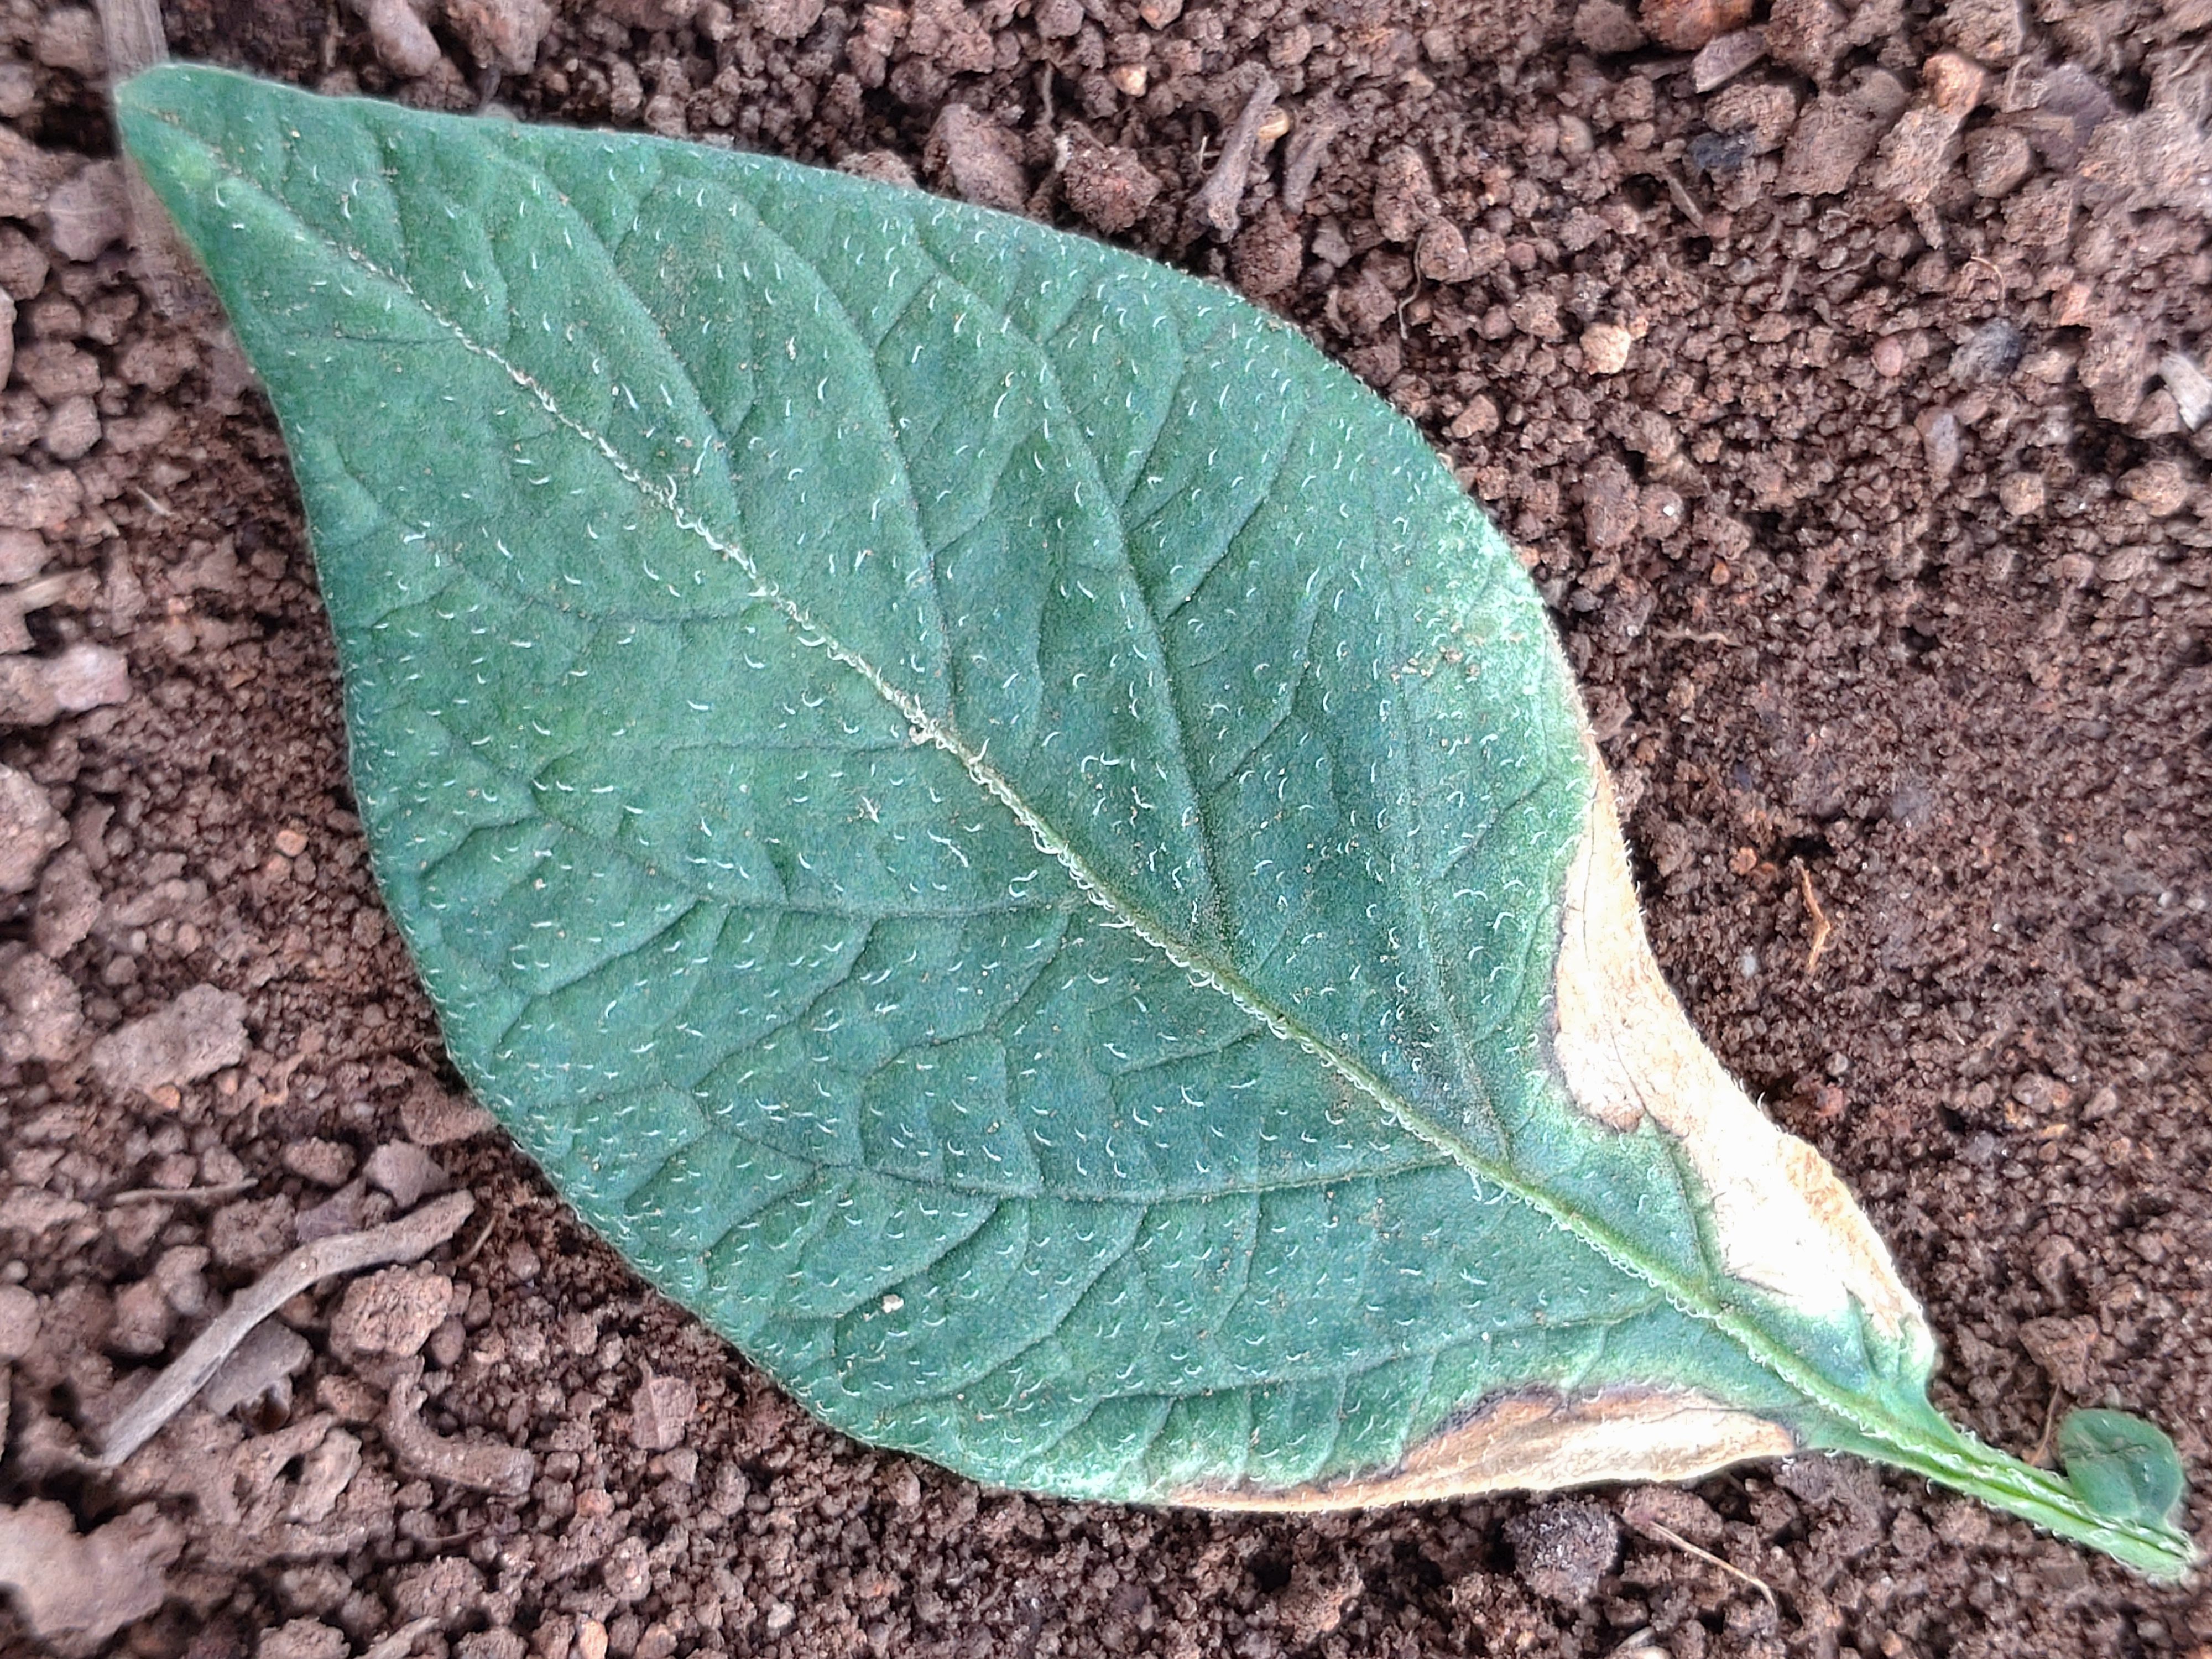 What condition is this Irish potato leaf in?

early blight
